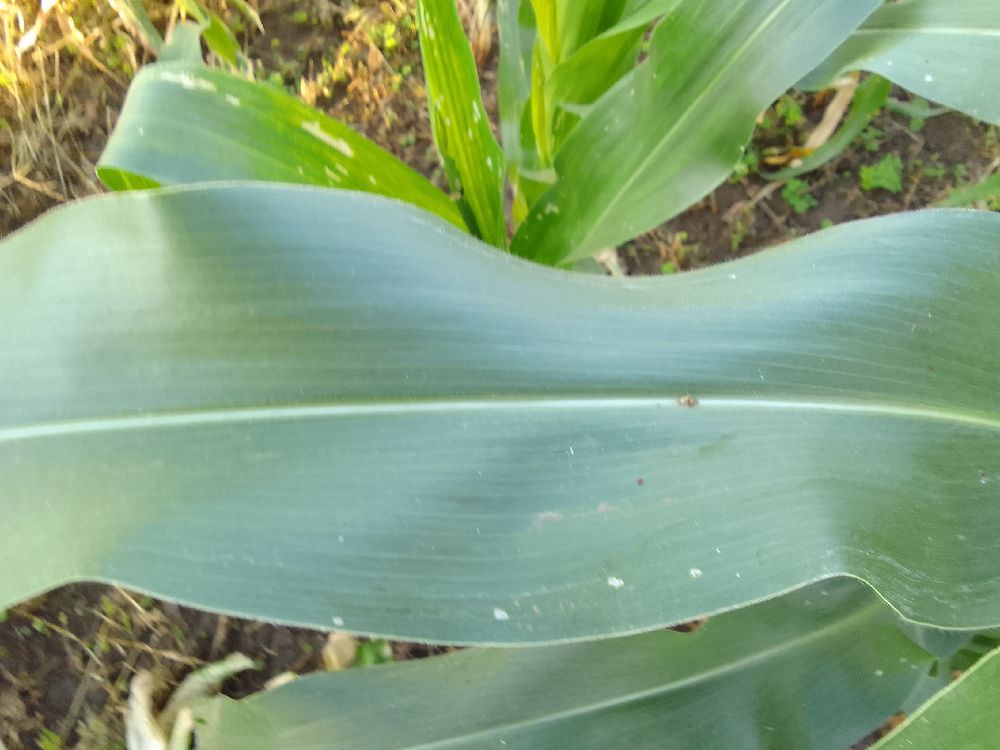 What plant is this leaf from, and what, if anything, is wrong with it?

maize, healthy
